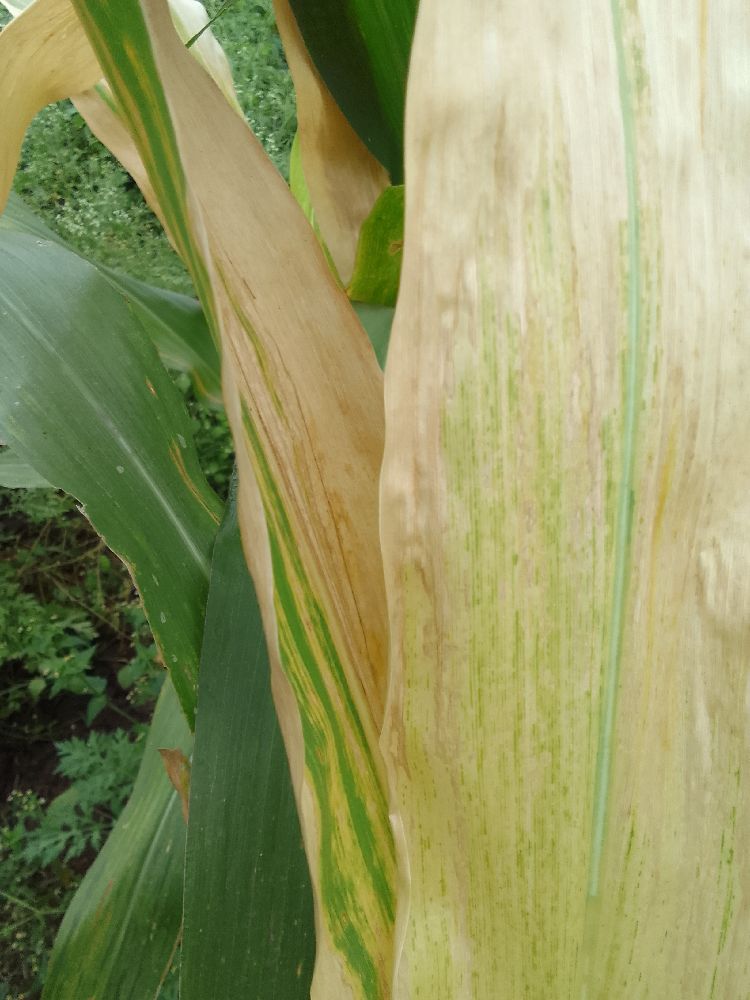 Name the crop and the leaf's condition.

maize, maize lethal necrosis
